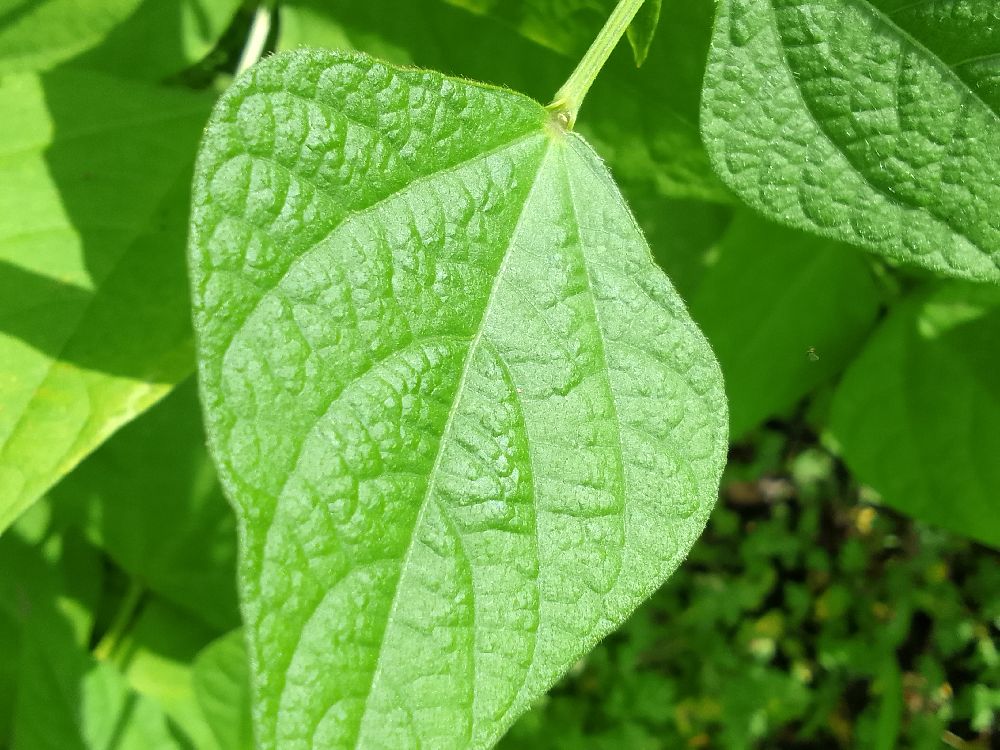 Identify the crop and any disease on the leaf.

common bean, healthy
